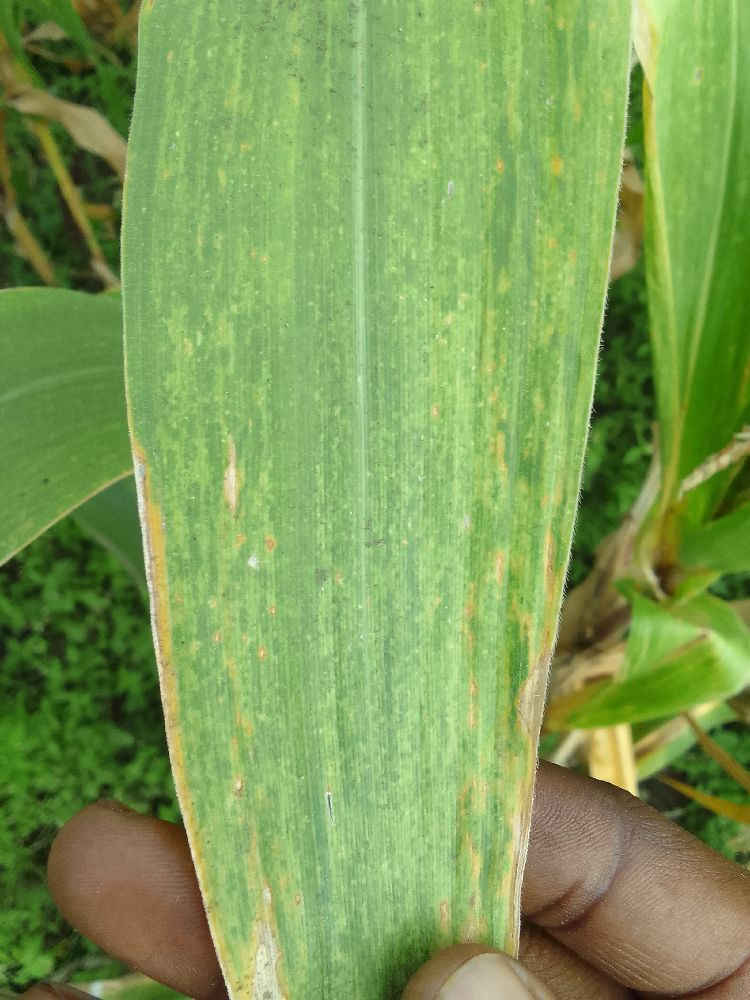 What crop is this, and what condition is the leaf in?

maize, maize lethal necrosis
